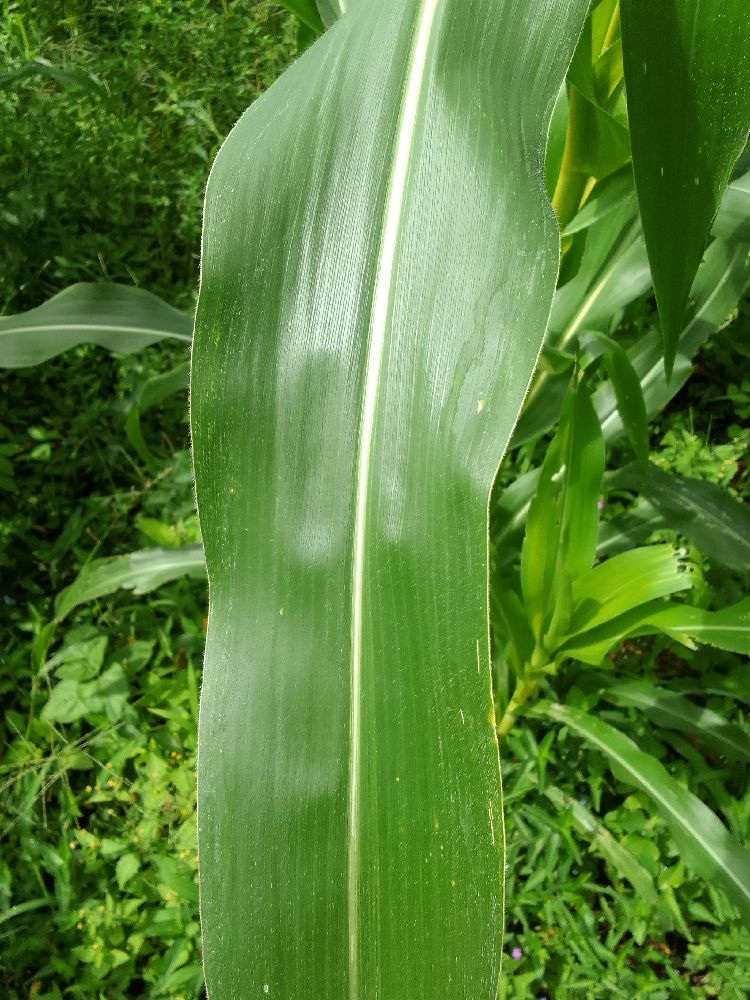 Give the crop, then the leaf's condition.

maize, healthy
